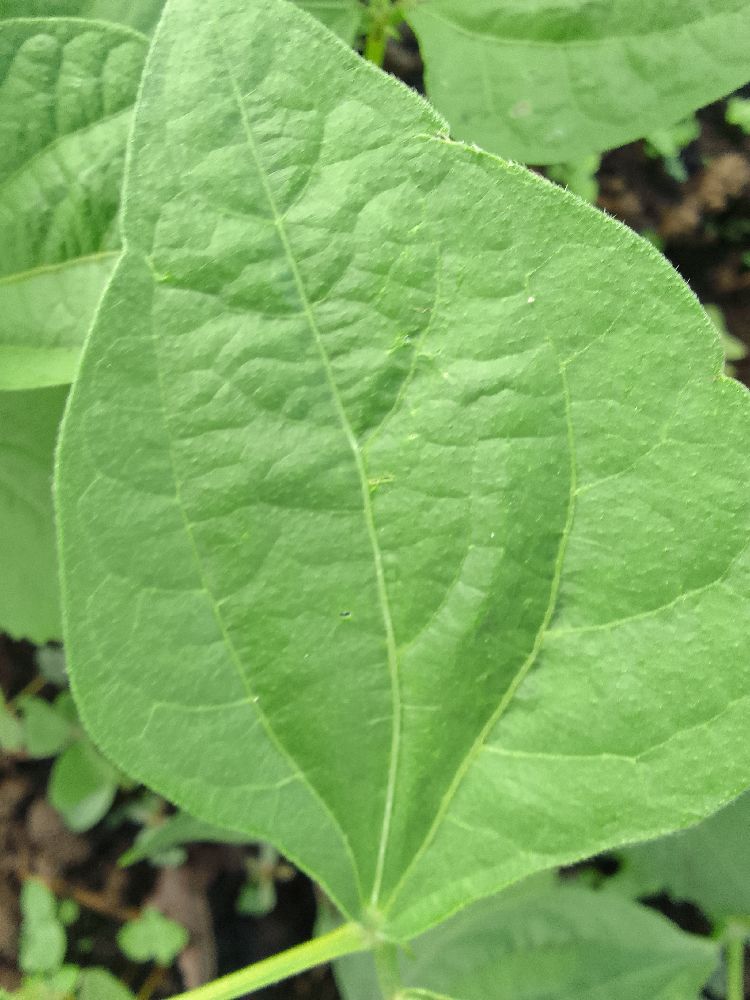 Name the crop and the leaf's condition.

common bean, healthy
